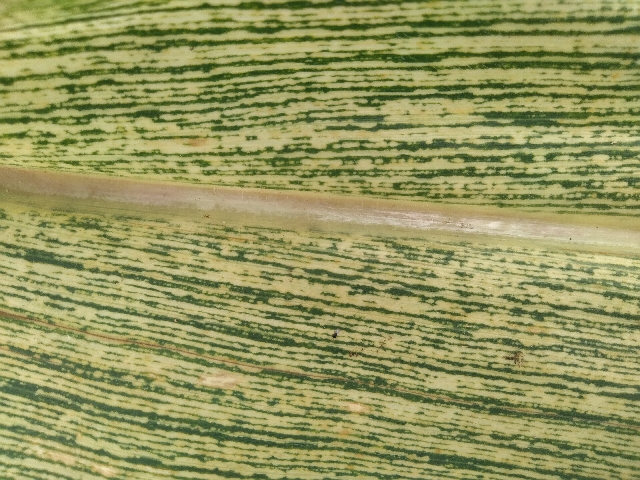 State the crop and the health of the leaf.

maize, maize streak virus
